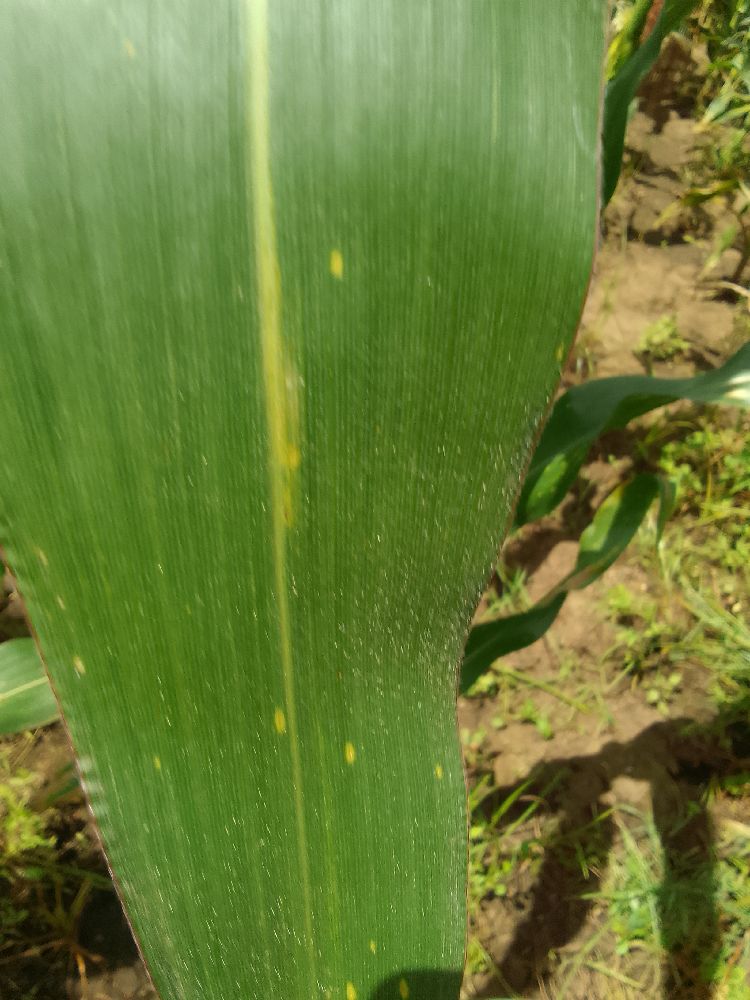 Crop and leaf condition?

maize, healthy
